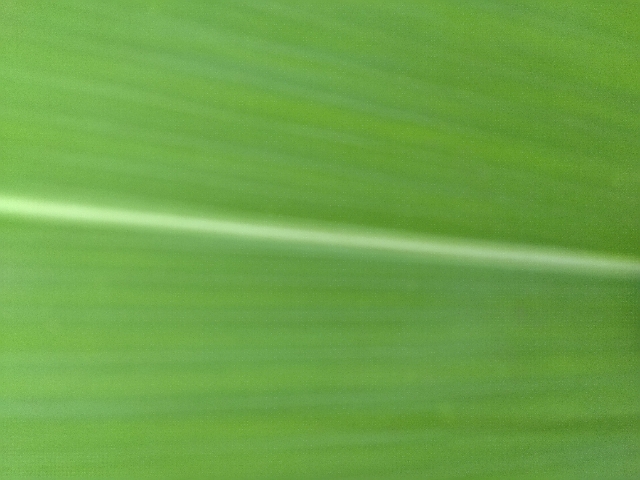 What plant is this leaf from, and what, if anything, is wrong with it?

maize, healthy
